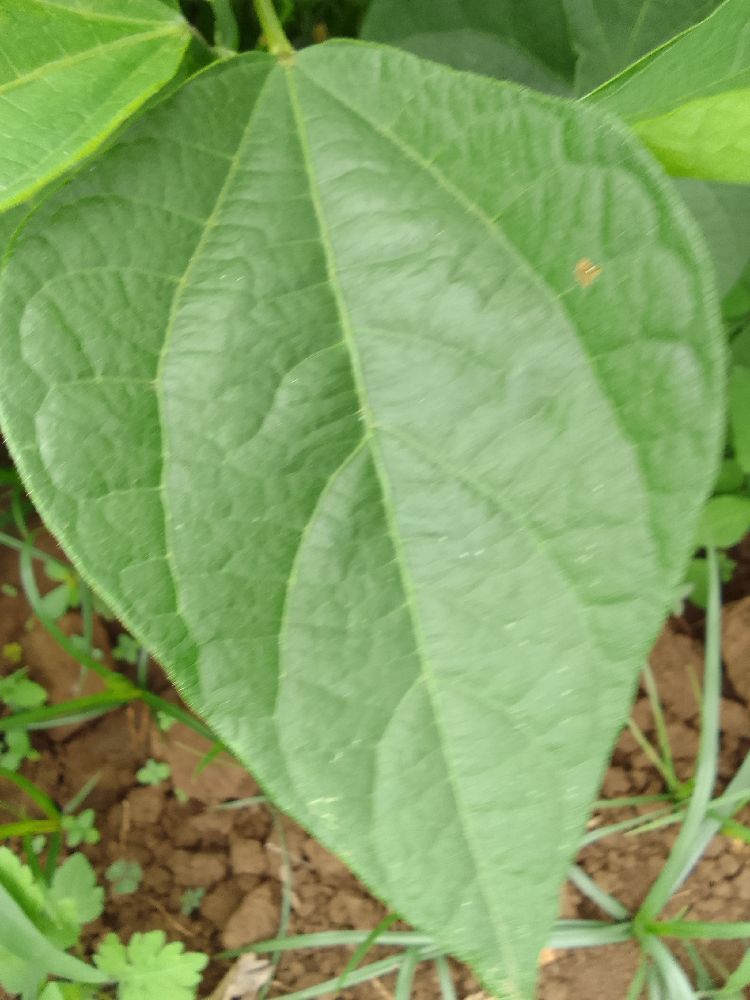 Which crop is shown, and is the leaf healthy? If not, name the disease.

common bean, healthy
